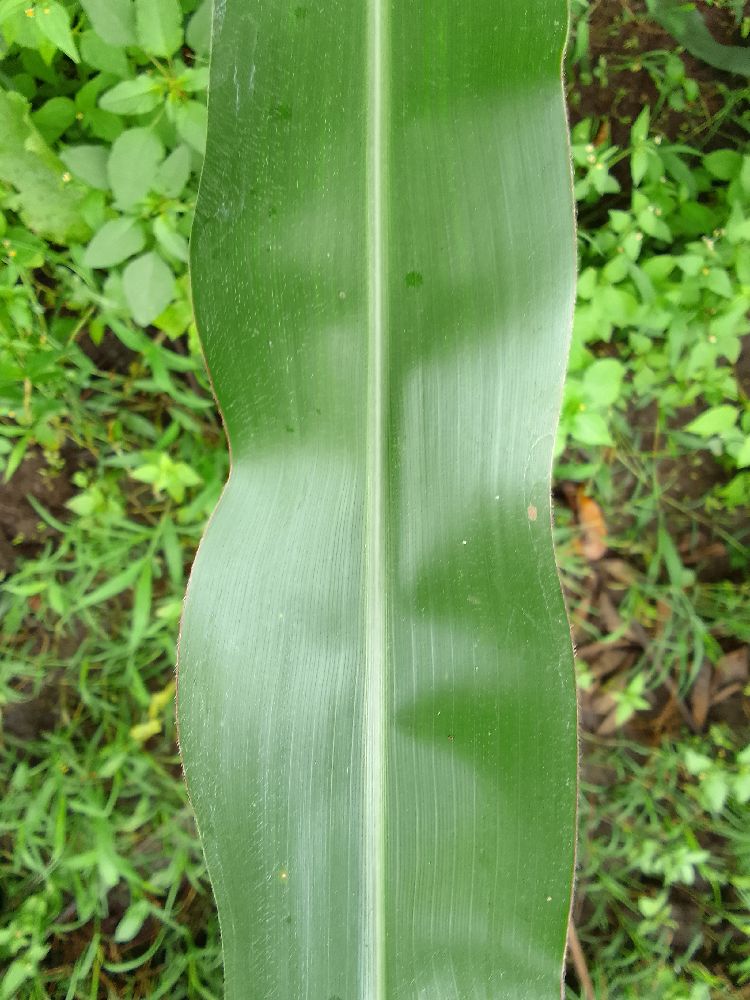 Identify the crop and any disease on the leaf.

maize, healthy
